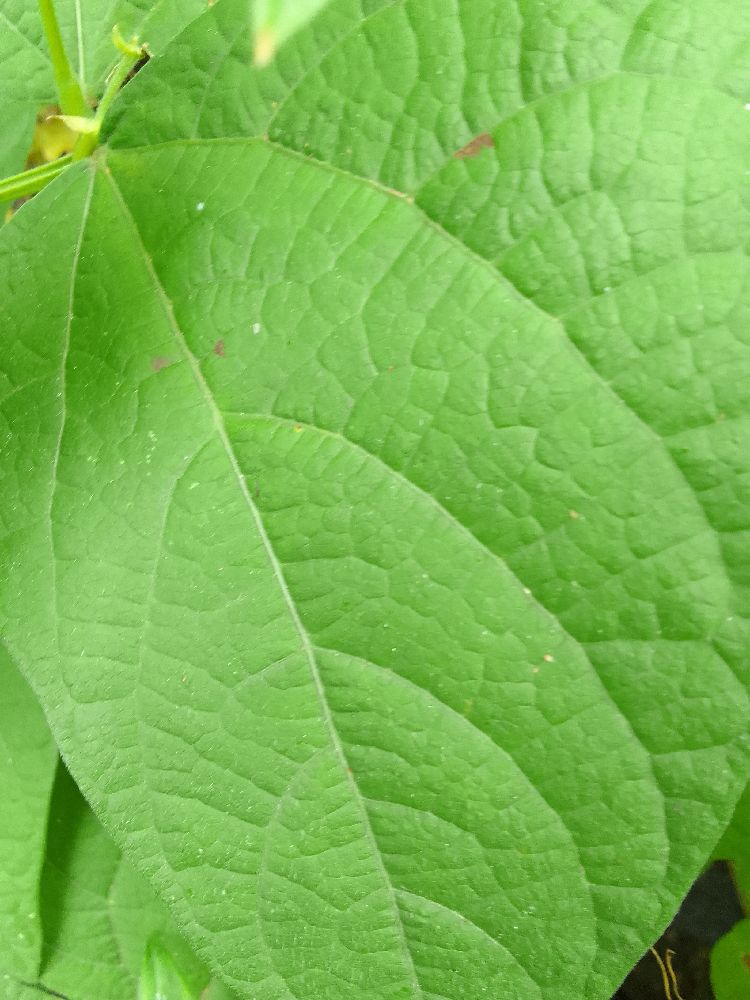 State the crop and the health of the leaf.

common bean, healthy
